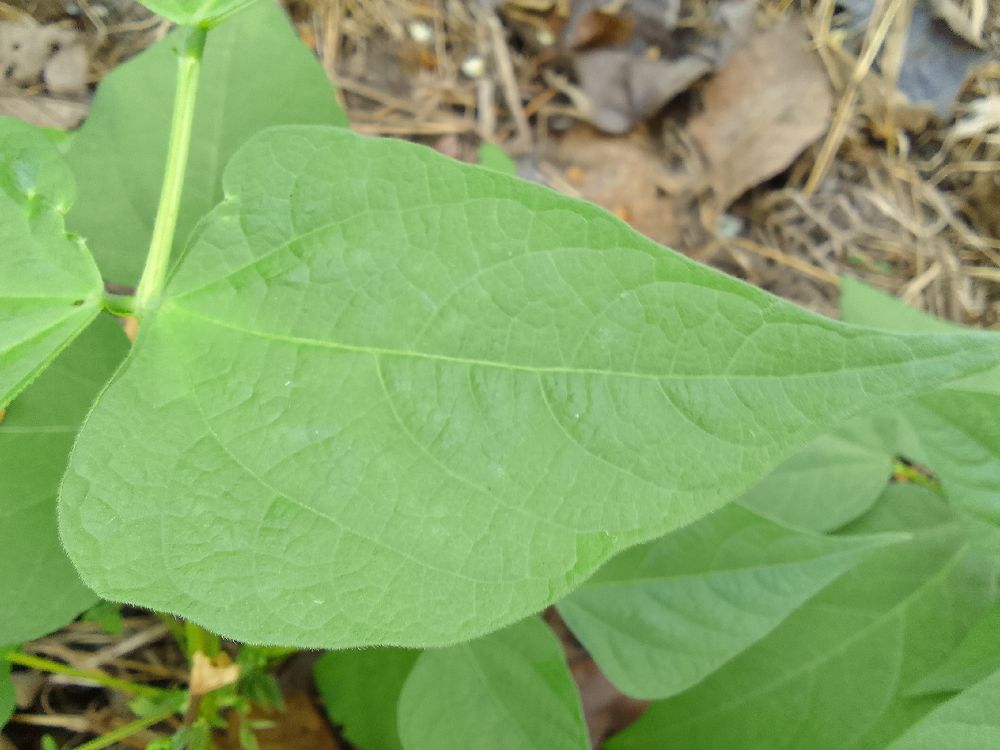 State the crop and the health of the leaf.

common bean, healthy
